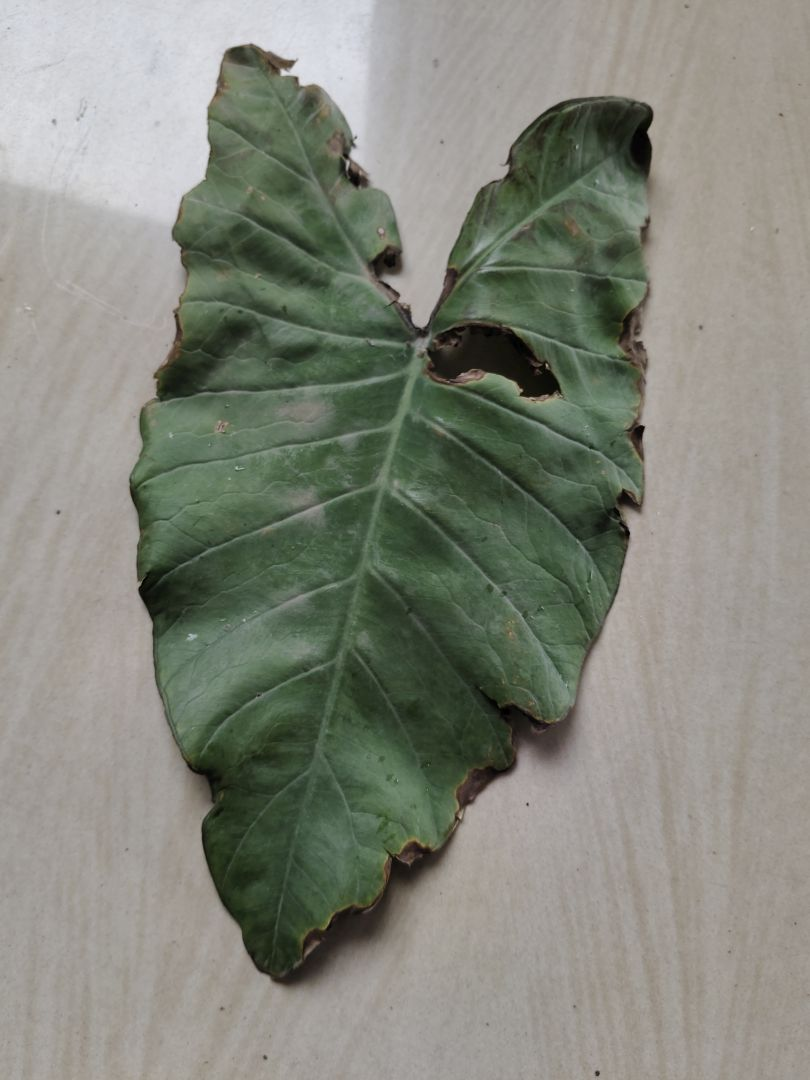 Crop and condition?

taro, leaf blight
